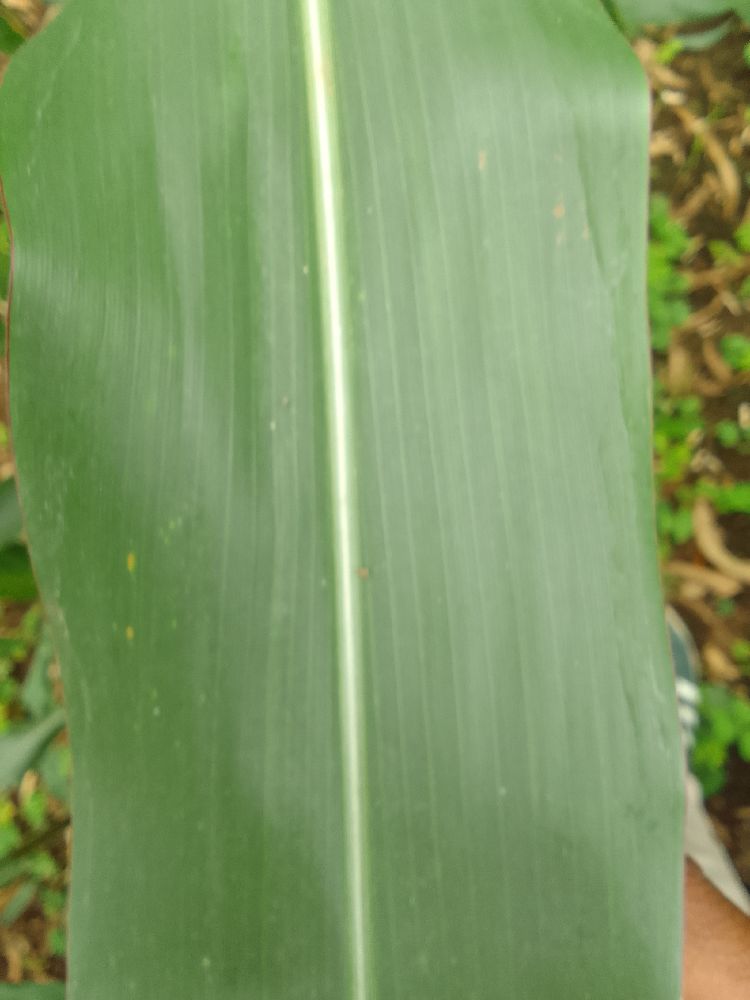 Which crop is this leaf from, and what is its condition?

maize, healthy
